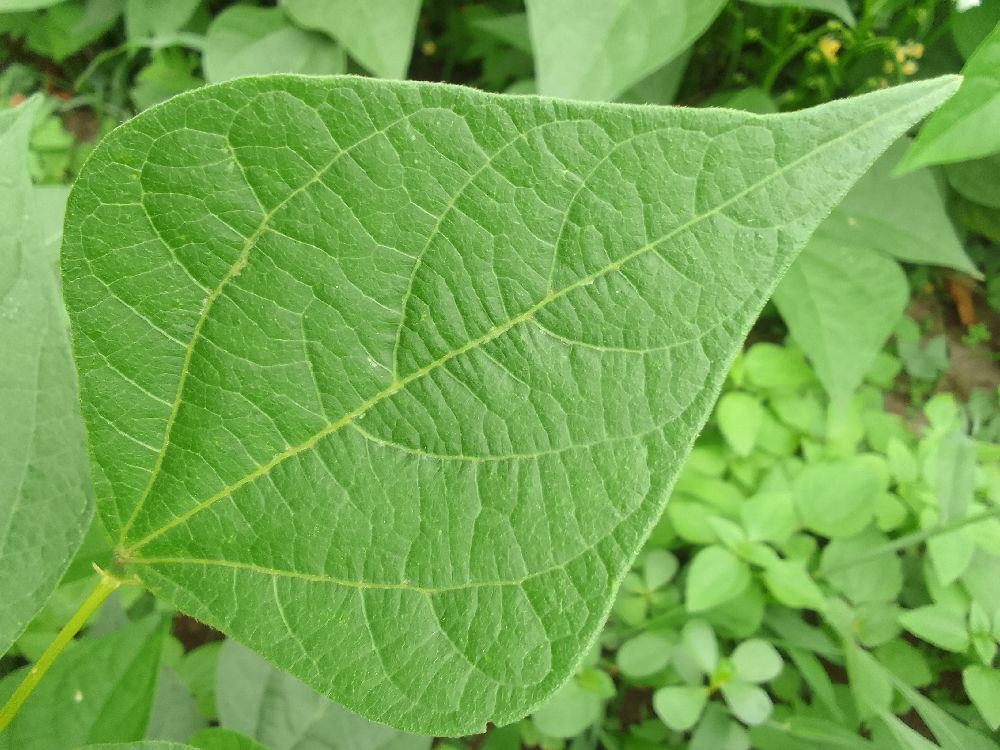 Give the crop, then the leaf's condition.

common bean, healthy
